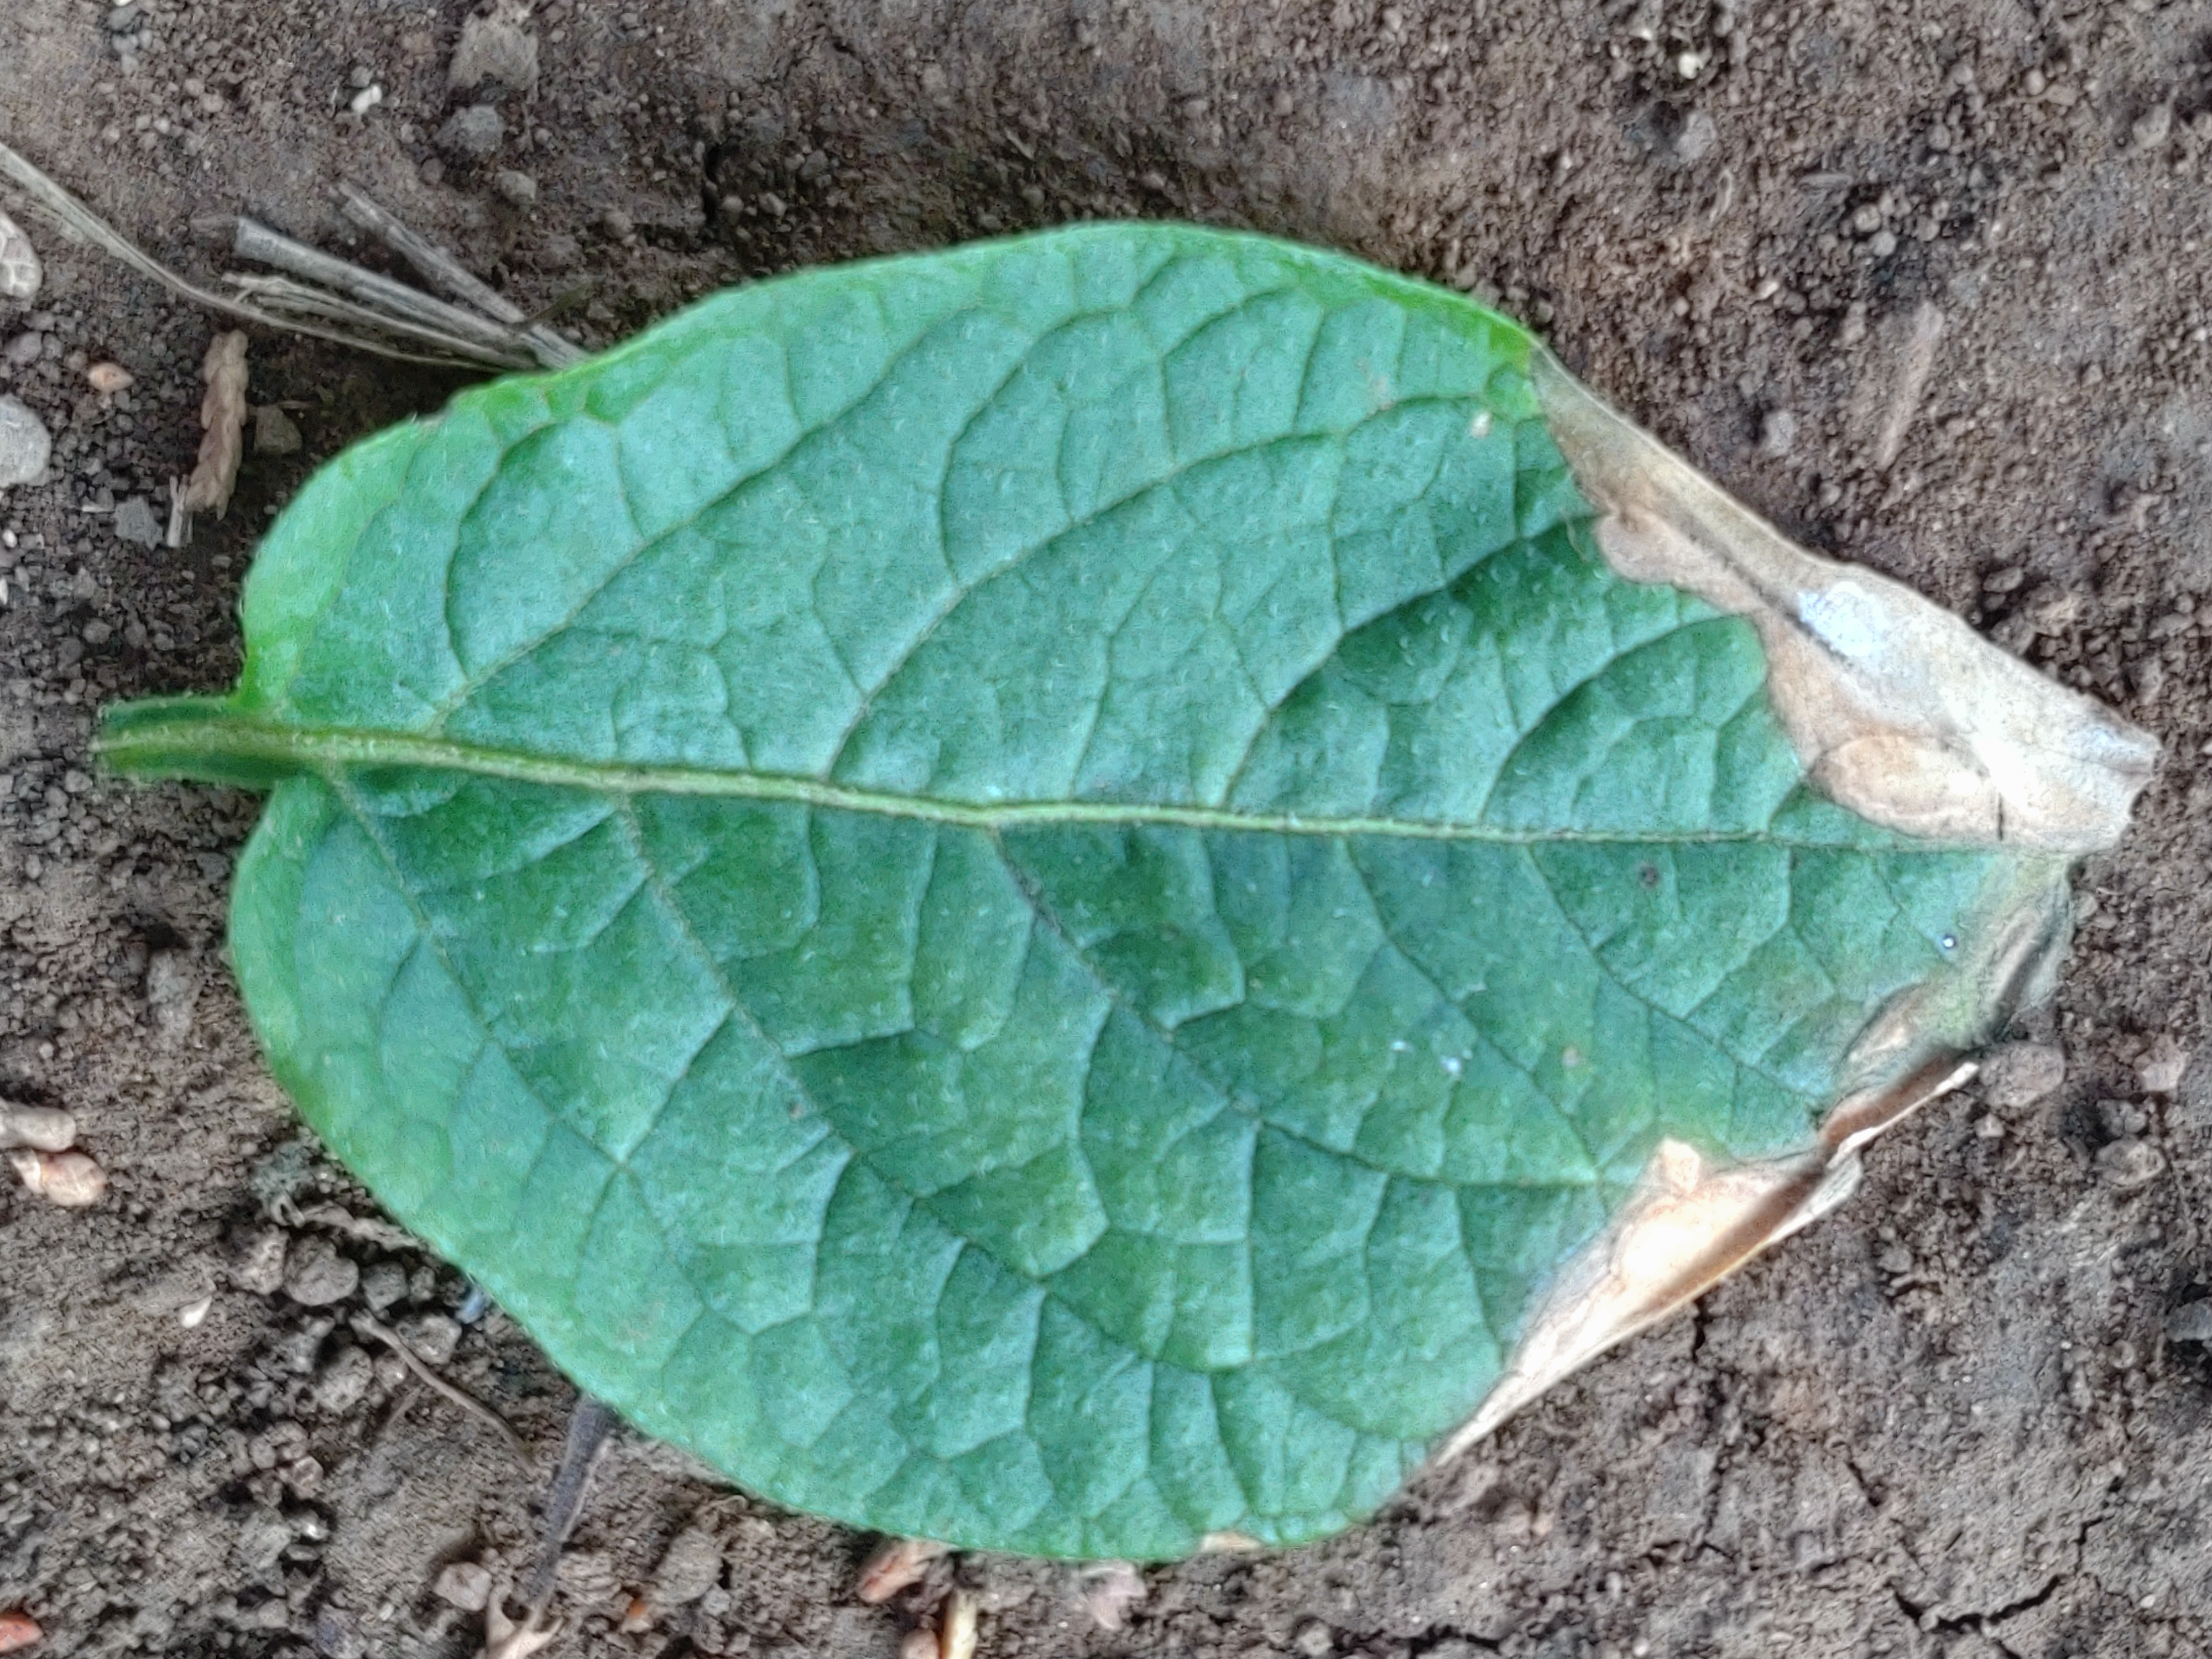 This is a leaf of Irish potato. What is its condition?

early blight
